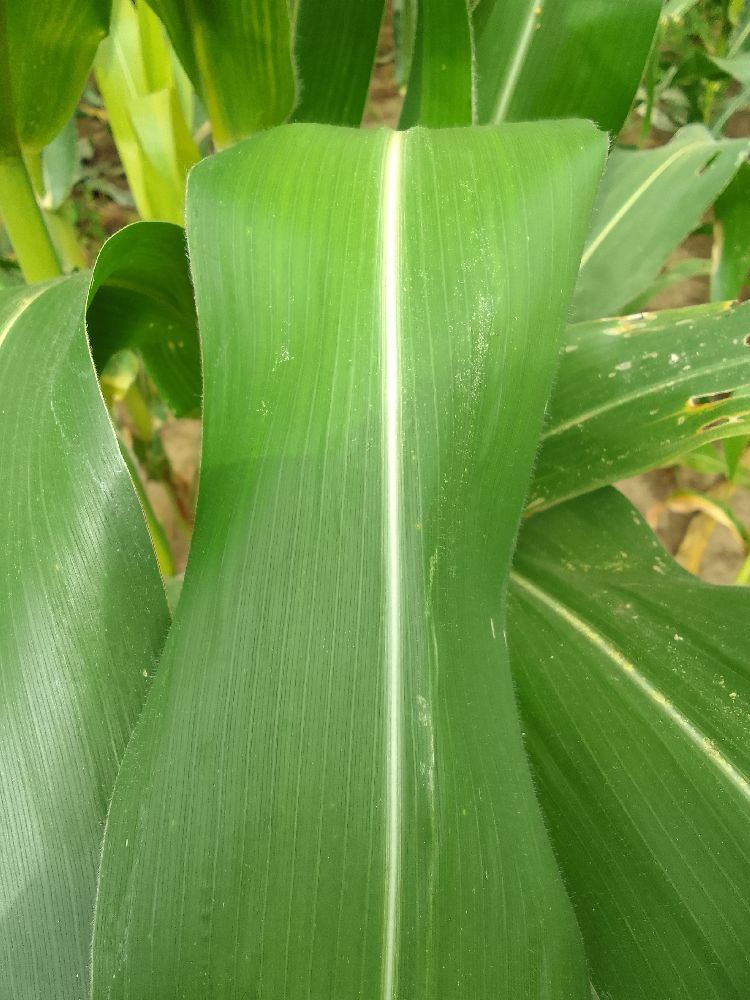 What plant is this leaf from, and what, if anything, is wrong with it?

maize, healthy
